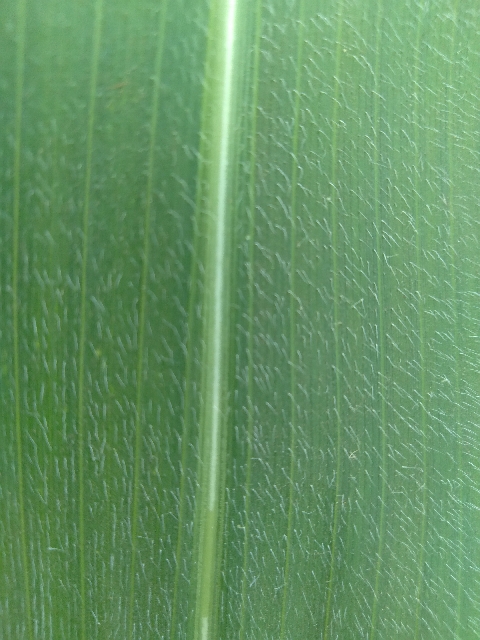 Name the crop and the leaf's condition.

maize, healthy
